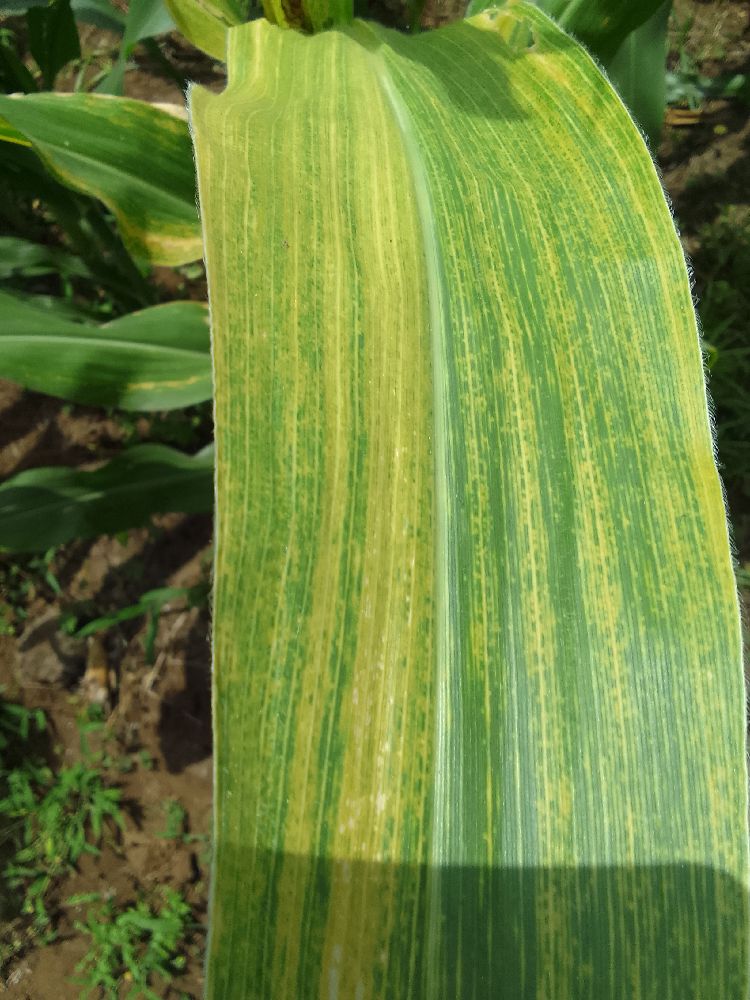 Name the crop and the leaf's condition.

maize, maize lethal necrosis
